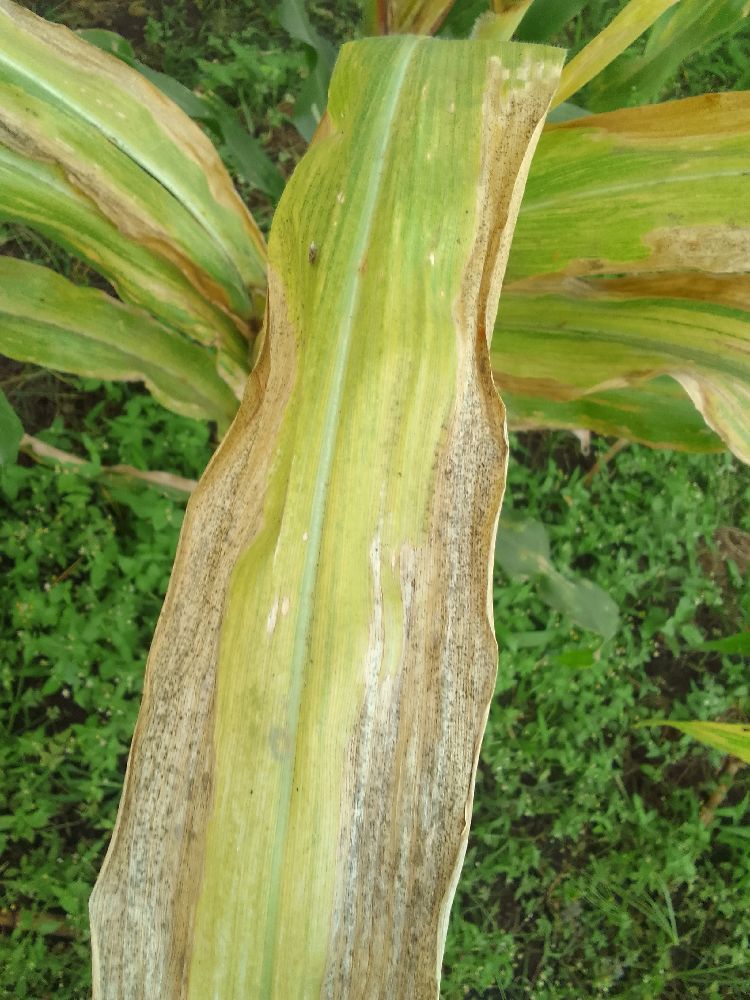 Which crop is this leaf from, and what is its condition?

maize, maize lethal necrosis
